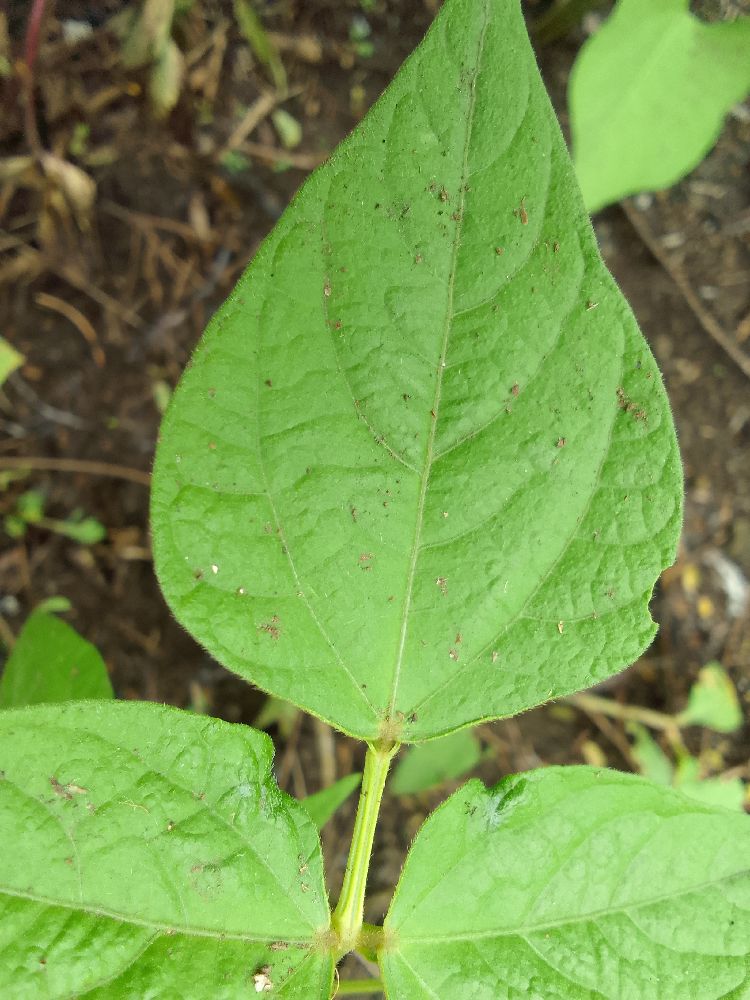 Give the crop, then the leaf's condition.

common bean, healthy
